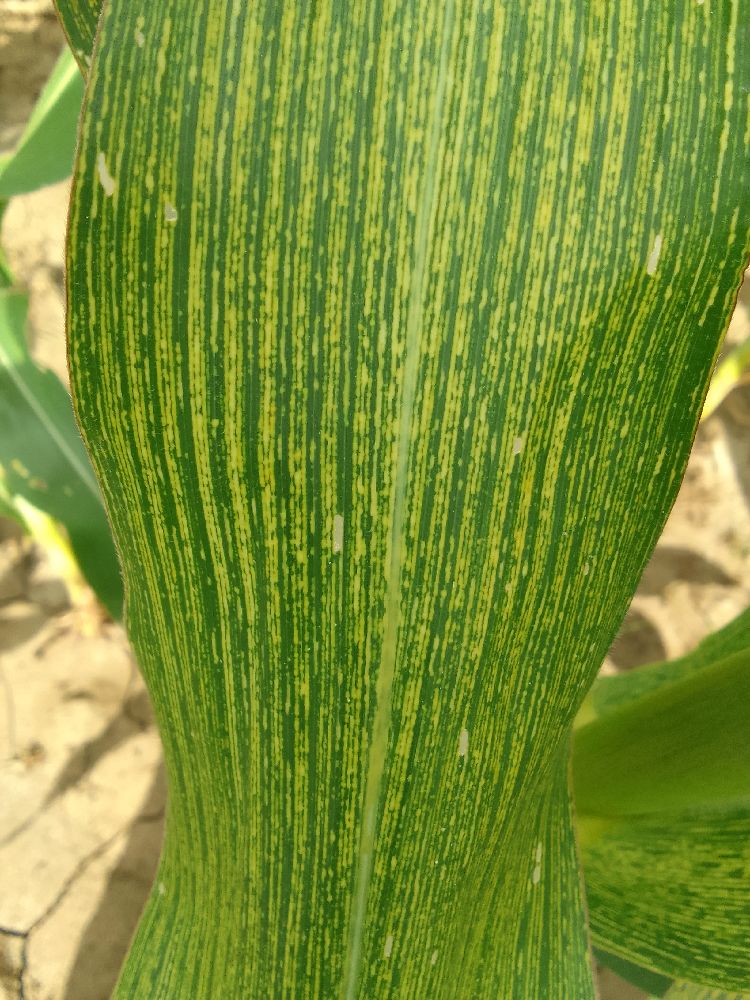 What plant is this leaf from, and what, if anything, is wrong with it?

maize, maize streak virus
